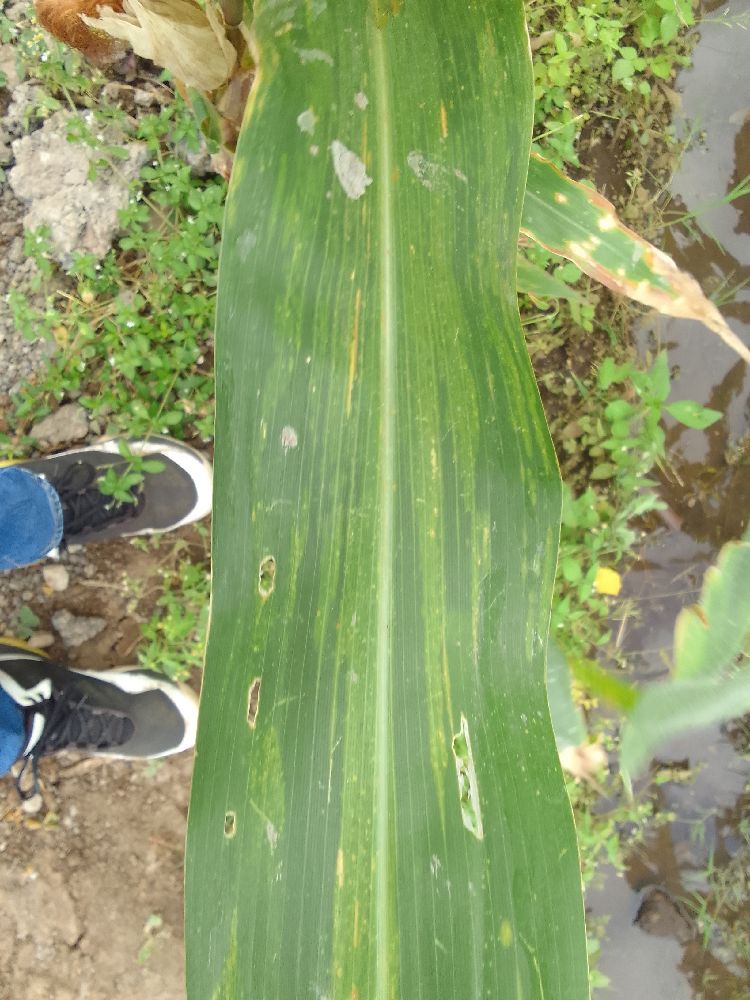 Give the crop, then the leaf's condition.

maize, maize lethal necrosis
